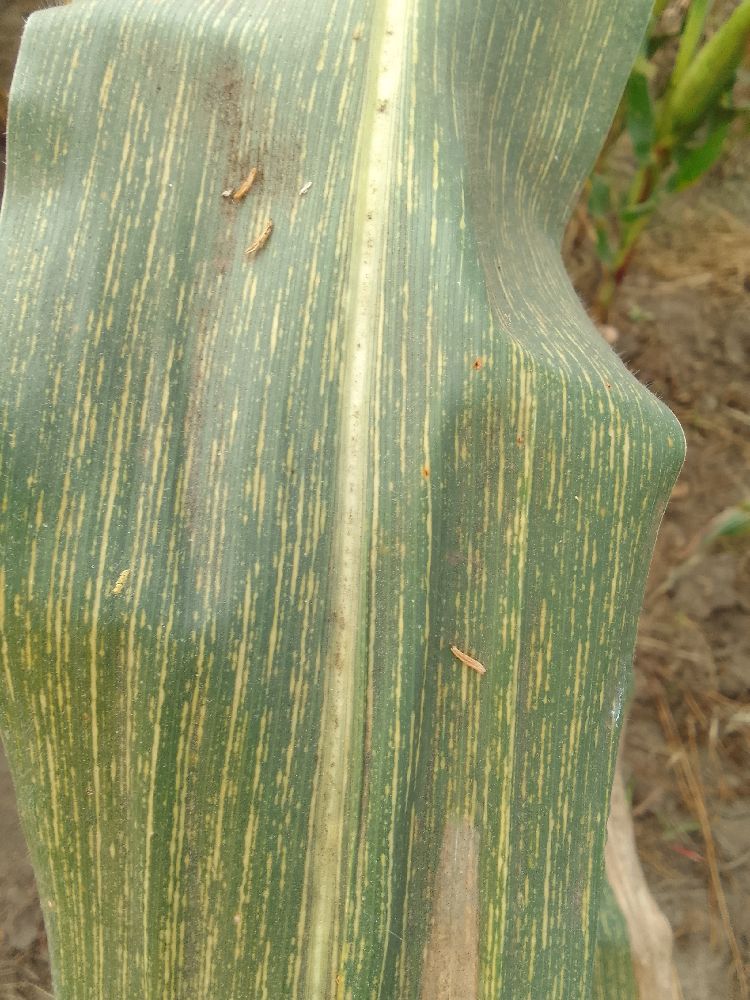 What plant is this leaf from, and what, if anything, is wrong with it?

maize, maize streak virus
